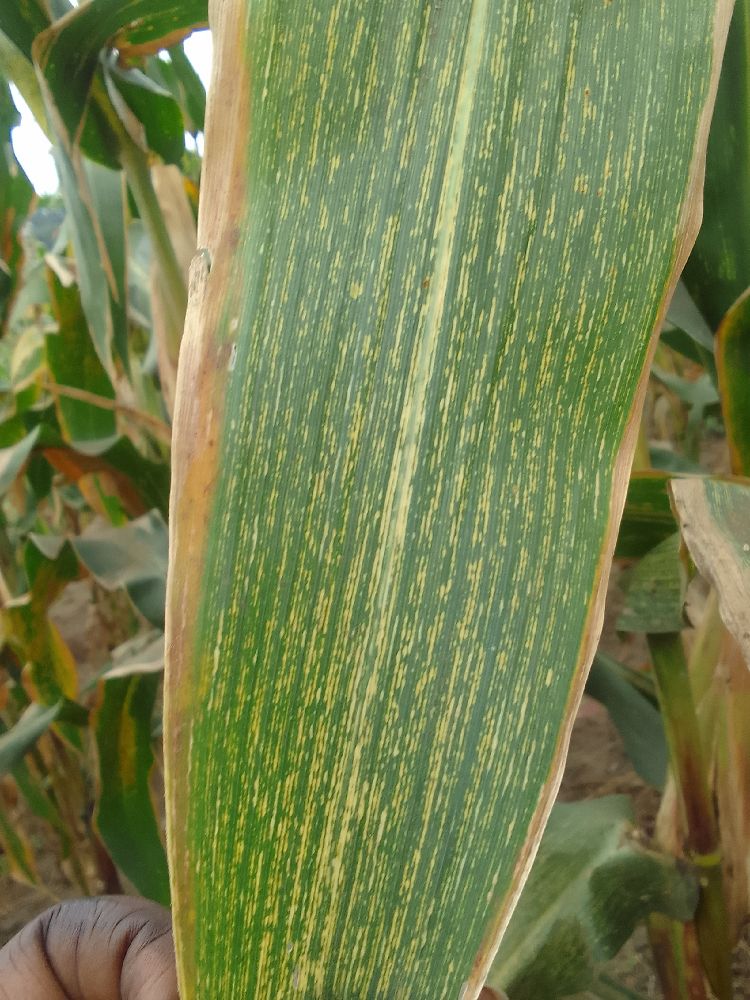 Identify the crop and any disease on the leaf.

maize, maize streak virus
